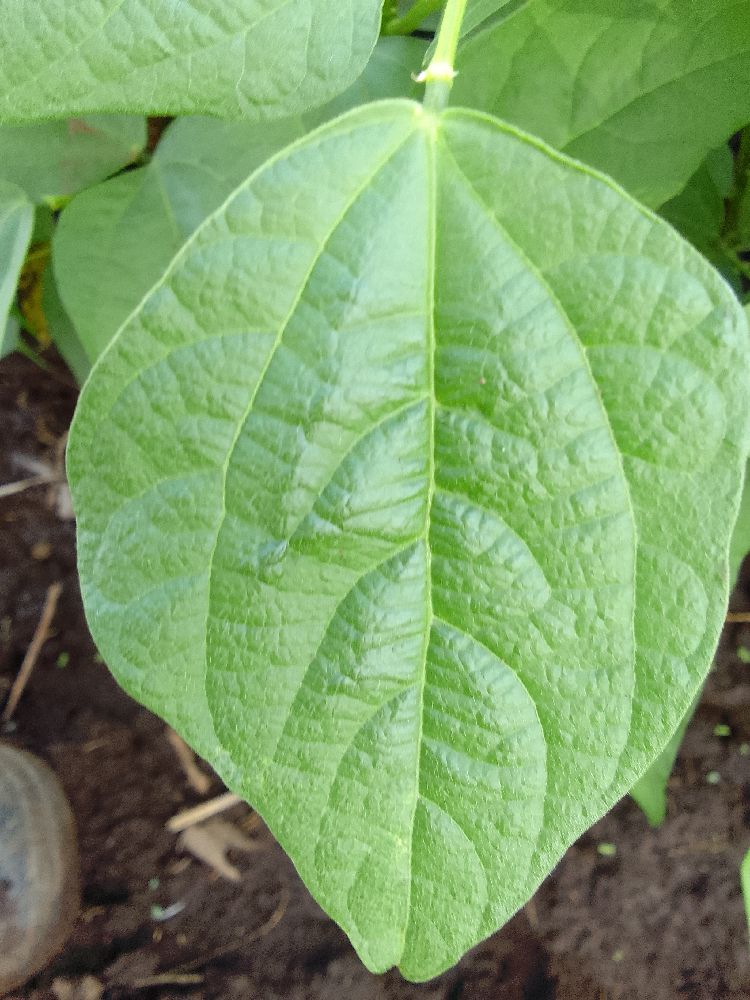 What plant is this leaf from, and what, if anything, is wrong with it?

common bean, healthy
